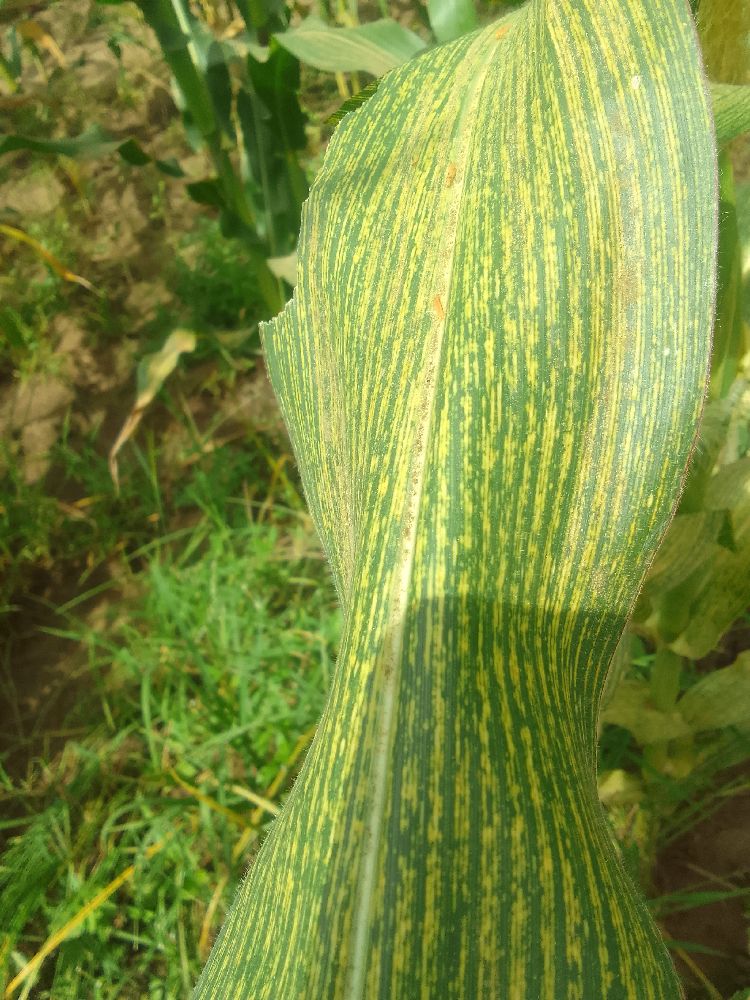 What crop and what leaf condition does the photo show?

maize, maize streak virus
